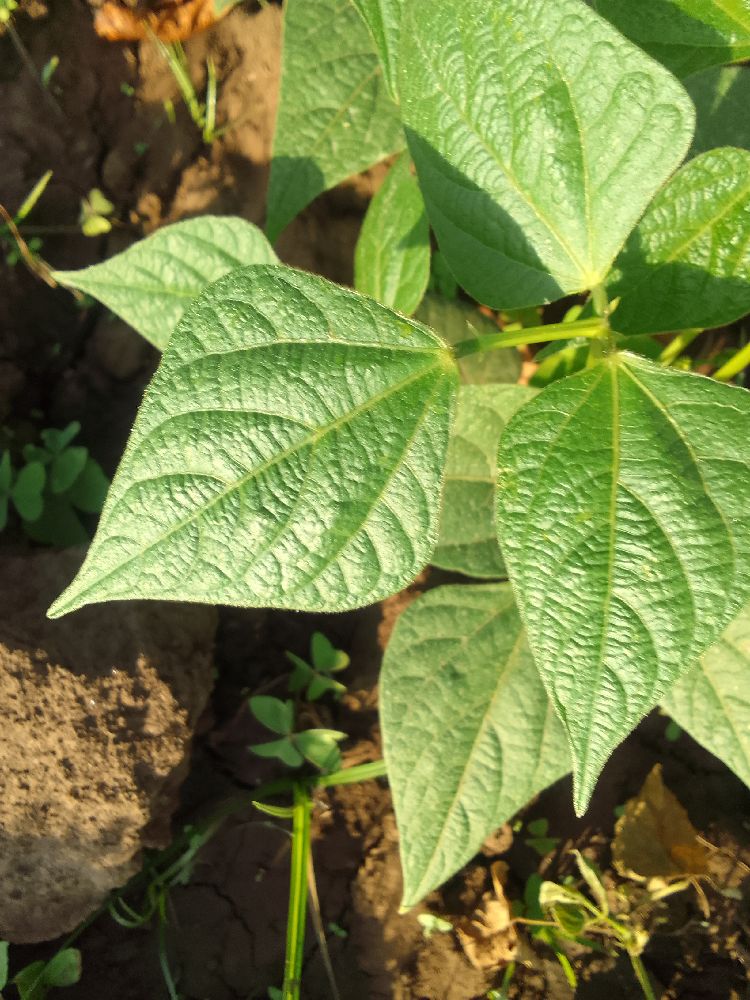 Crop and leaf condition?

common bean, healthy
